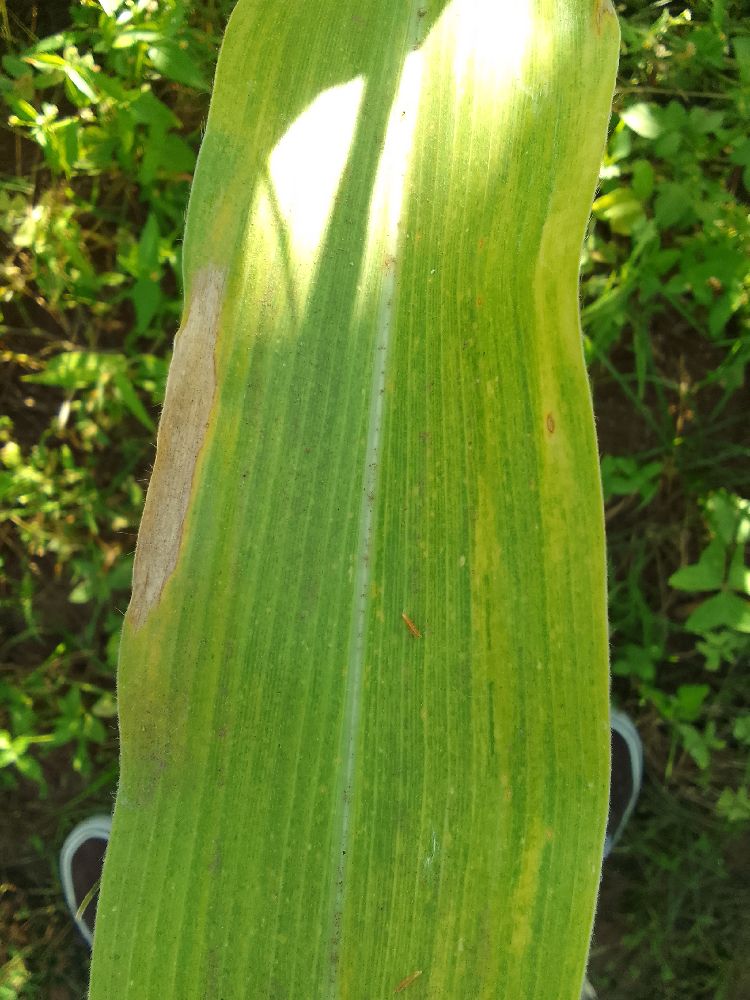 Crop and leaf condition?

maize, maize lethal necrosis
